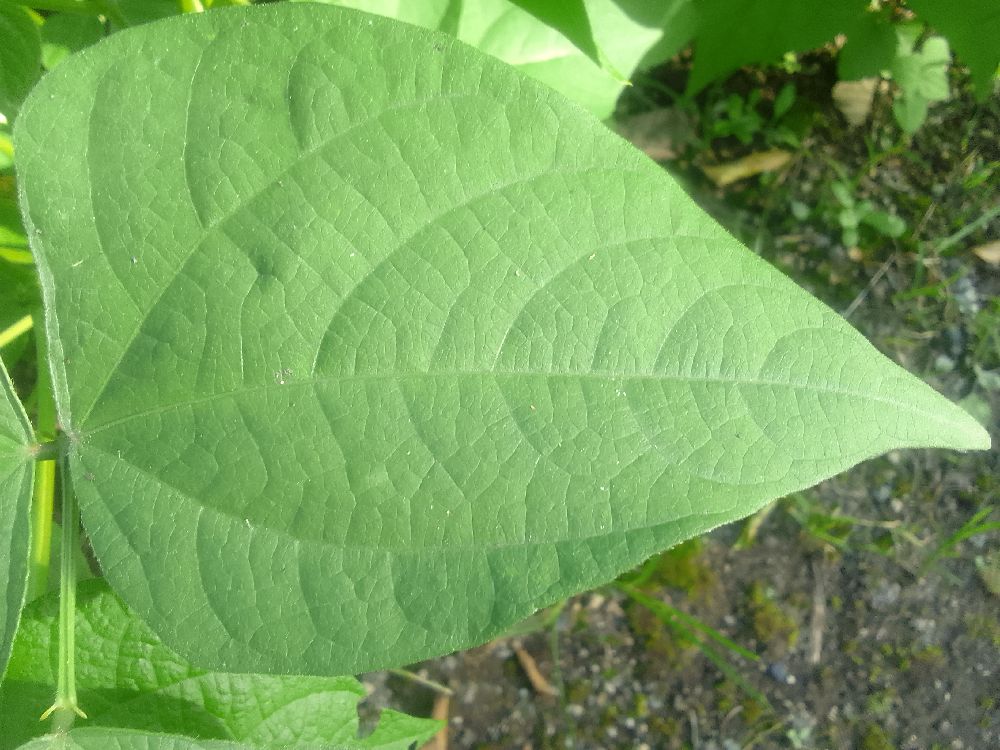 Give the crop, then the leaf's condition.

common bean, healthy
